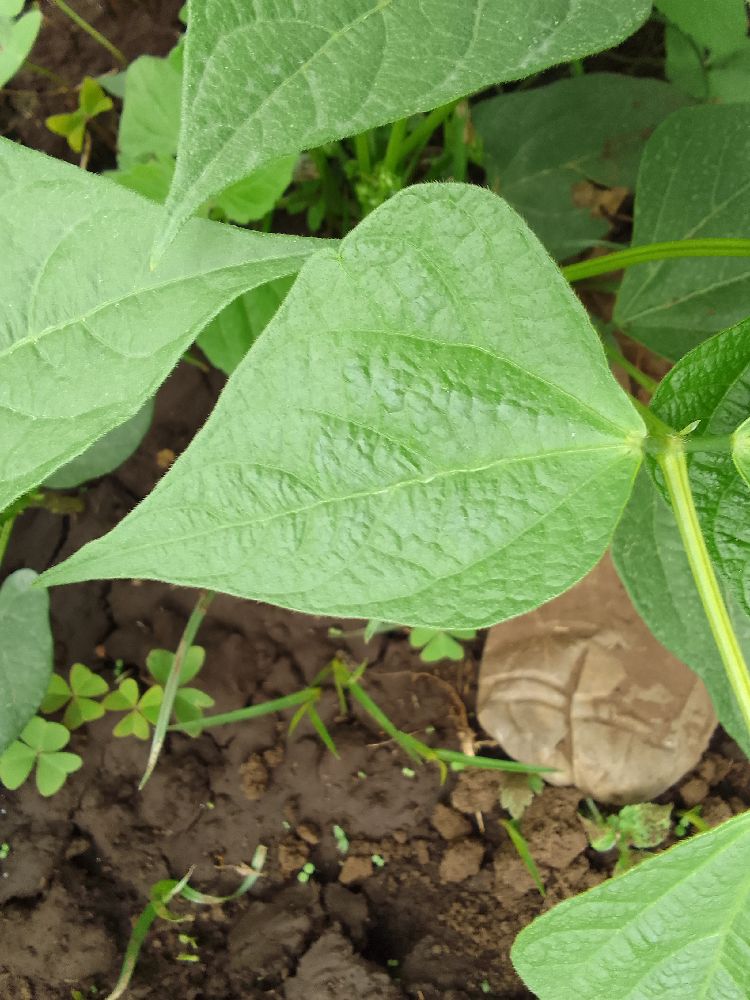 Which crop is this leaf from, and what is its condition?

common bean, healthy
